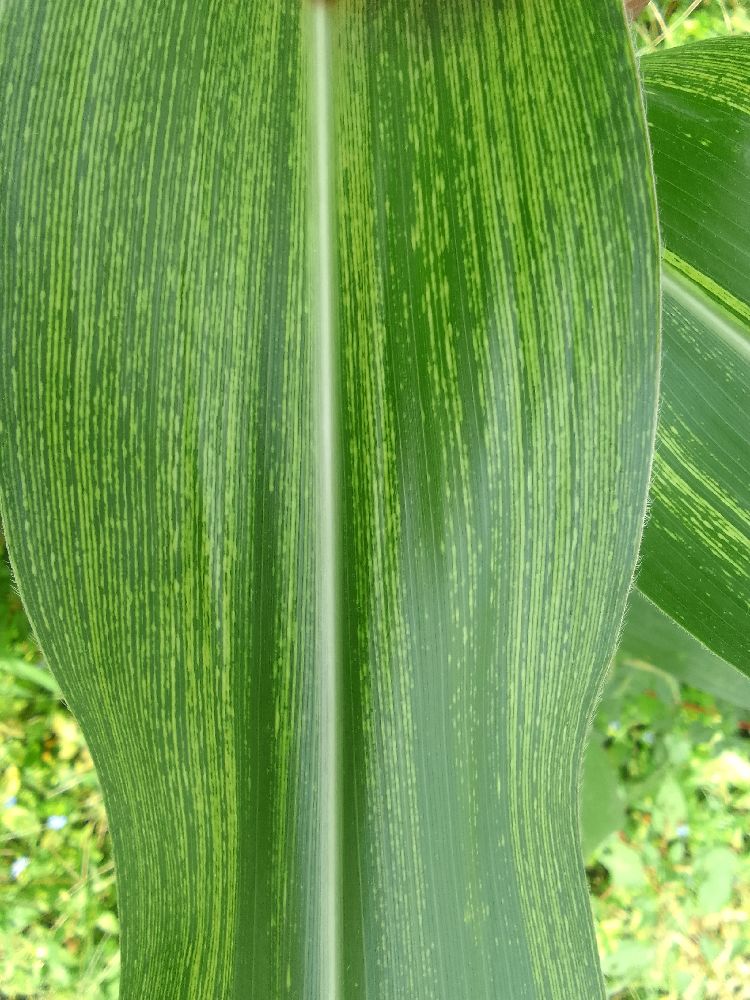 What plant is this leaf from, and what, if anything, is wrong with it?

maize, maize streak virus
